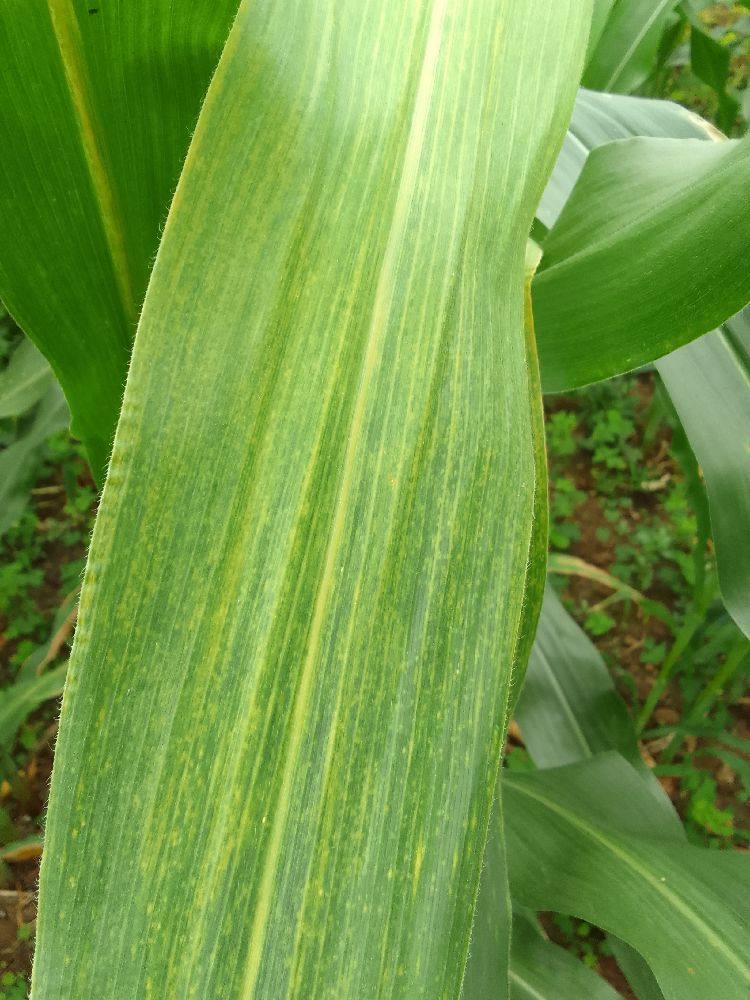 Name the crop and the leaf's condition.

maize, maize lethal necrosis
